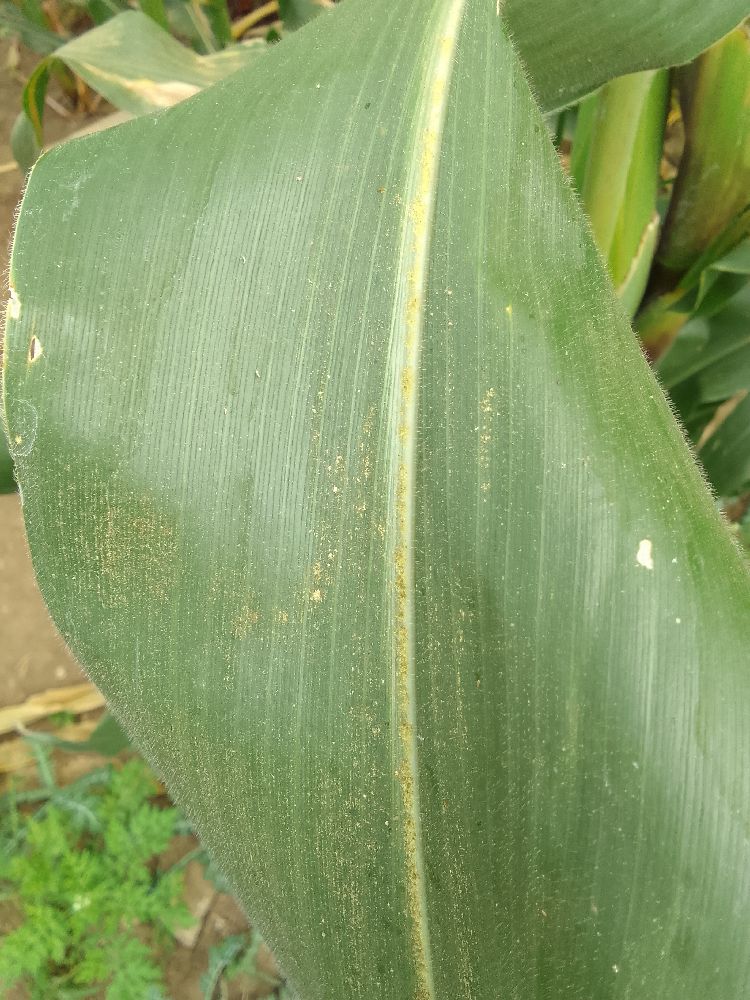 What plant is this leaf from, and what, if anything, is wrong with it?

maize, healthy
